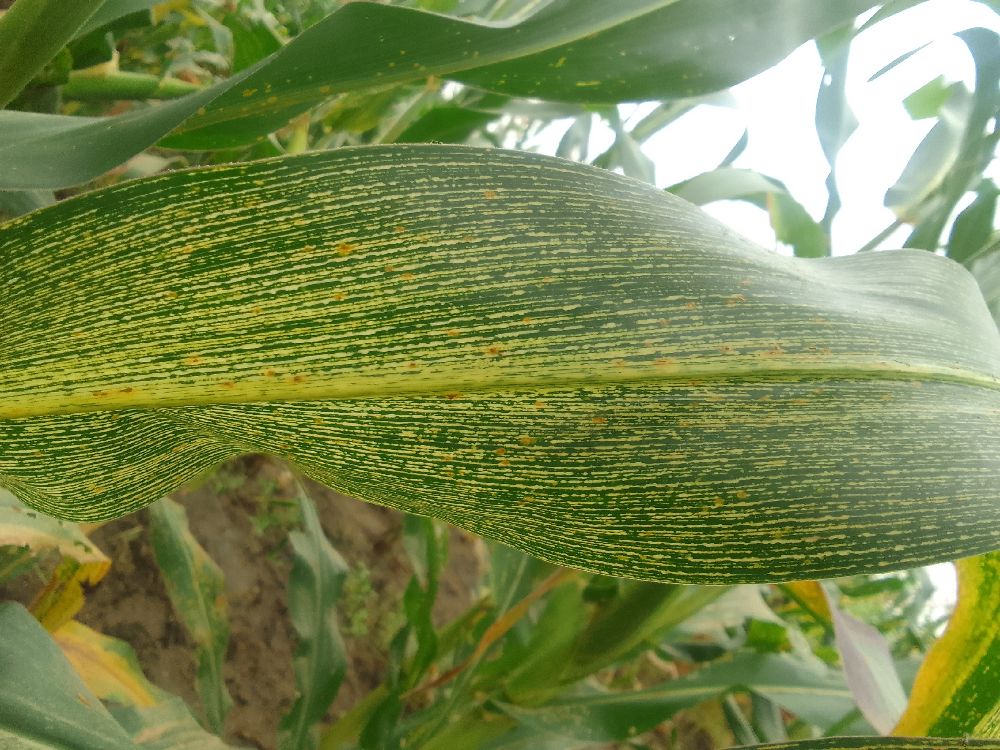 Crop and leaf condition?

maize, maize streak virus
